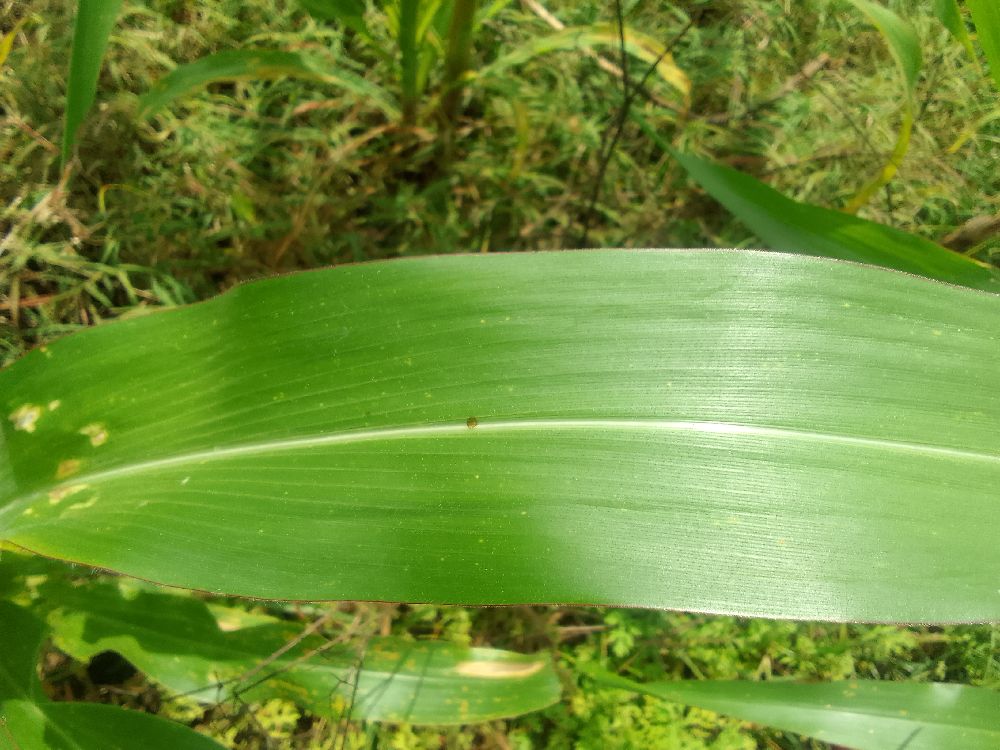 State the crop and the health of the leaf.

maize, healthy
